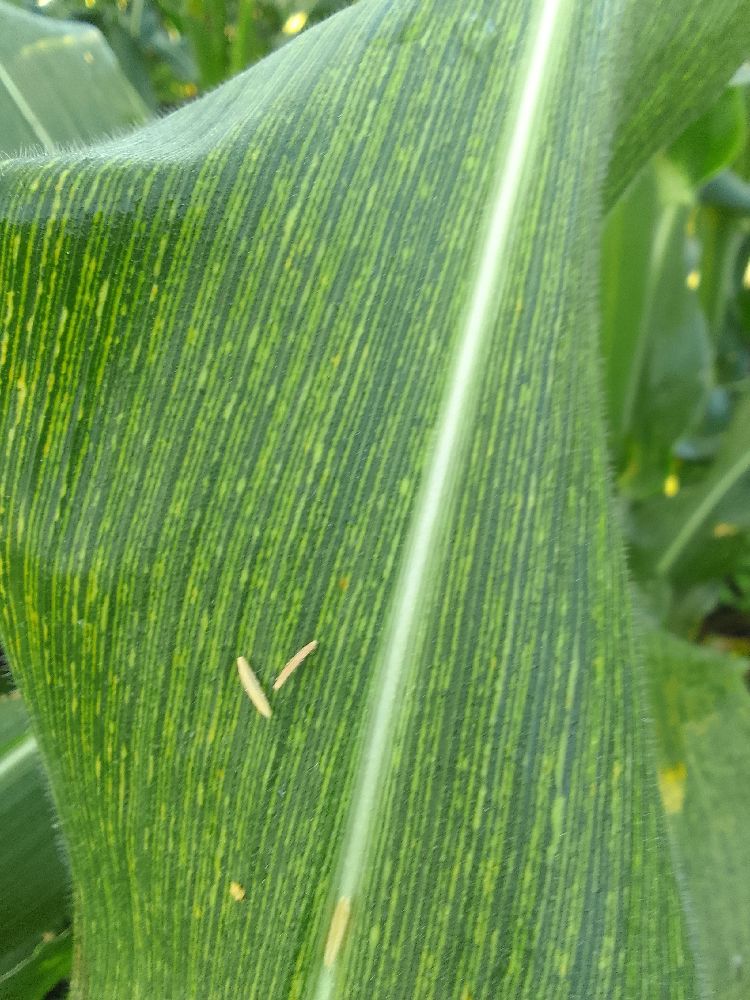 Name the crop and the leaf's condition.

maize, maize streak virus
